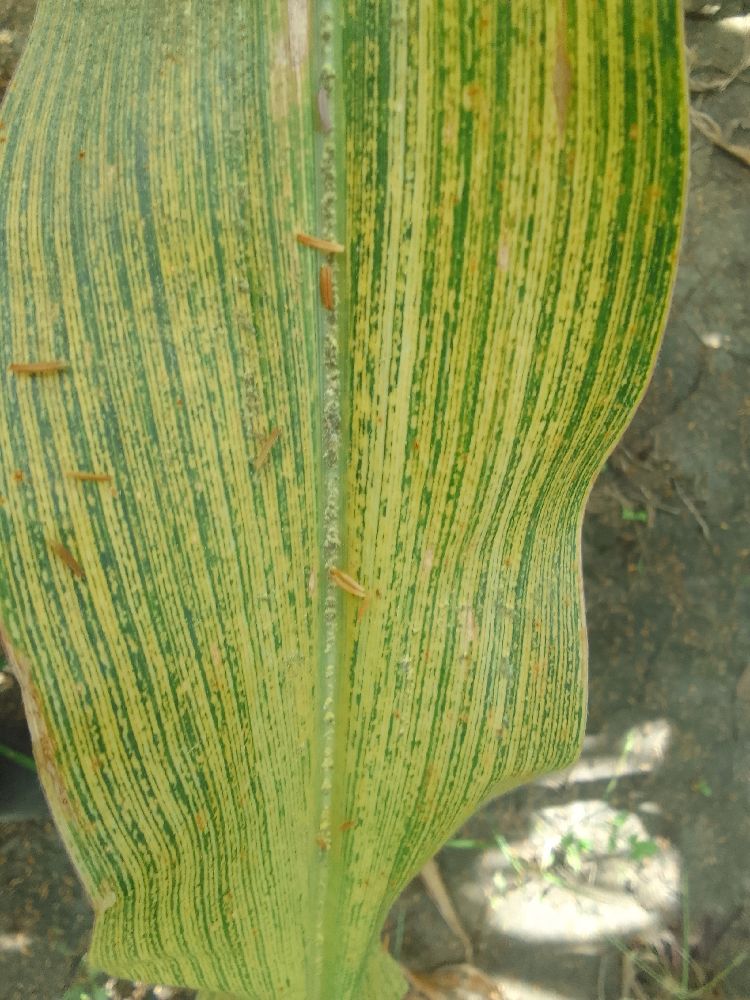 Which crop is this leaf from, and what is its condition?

maize, maize streak virus
